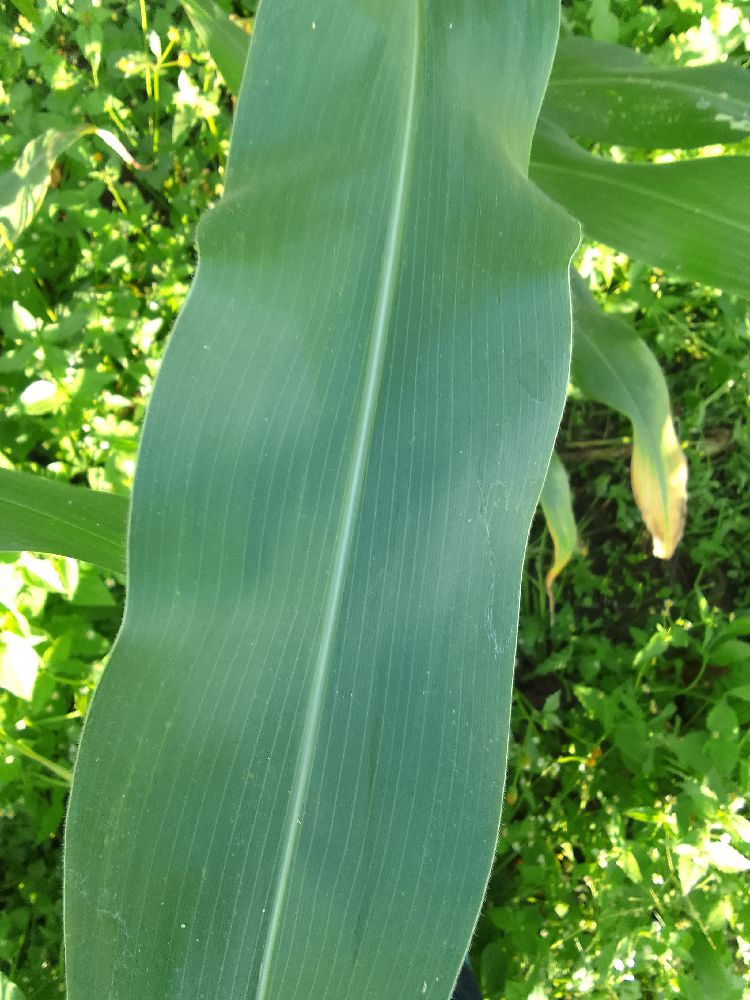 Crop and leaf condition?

maize, healthy
